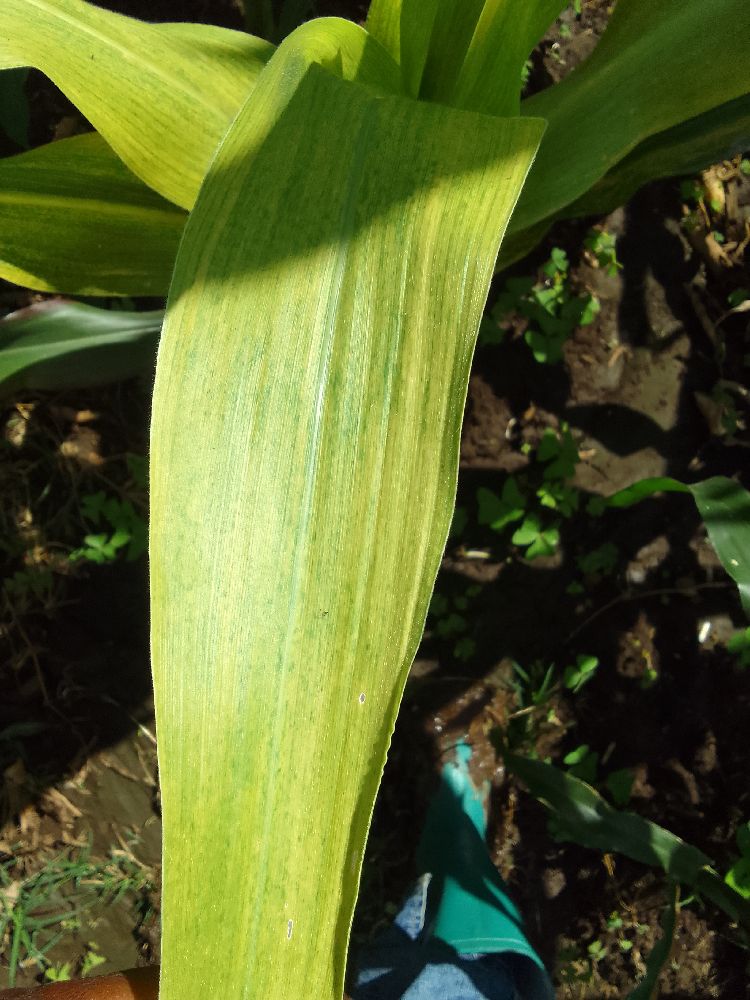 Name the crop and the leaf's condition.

maize, maize lethal necrosis
